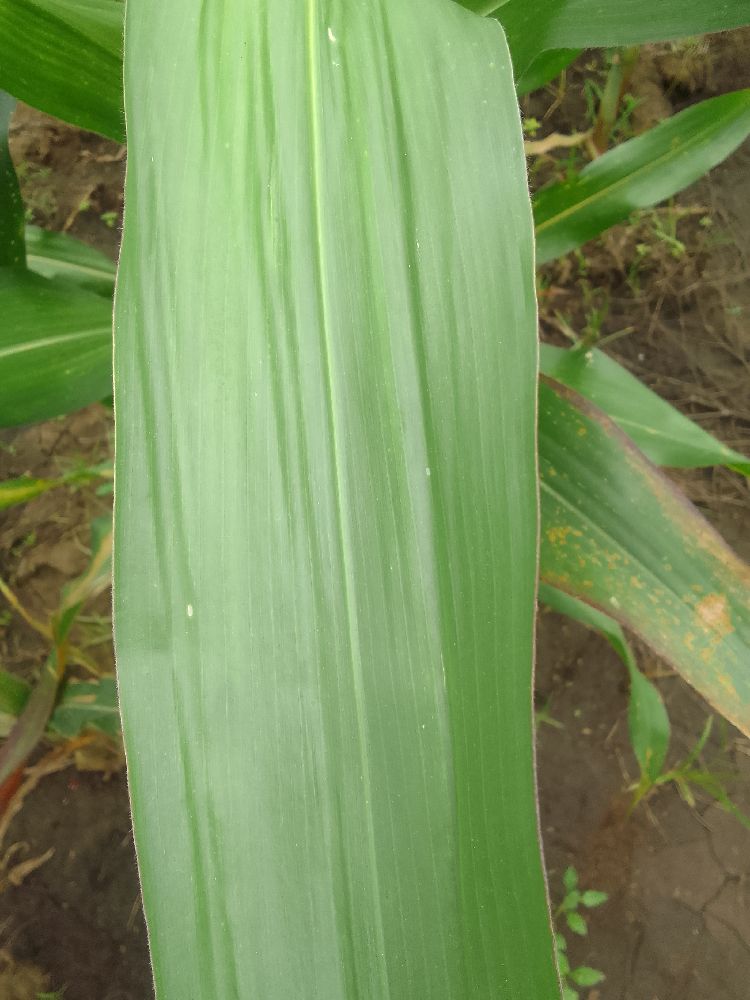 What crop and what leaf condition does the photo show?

maize, healthy
